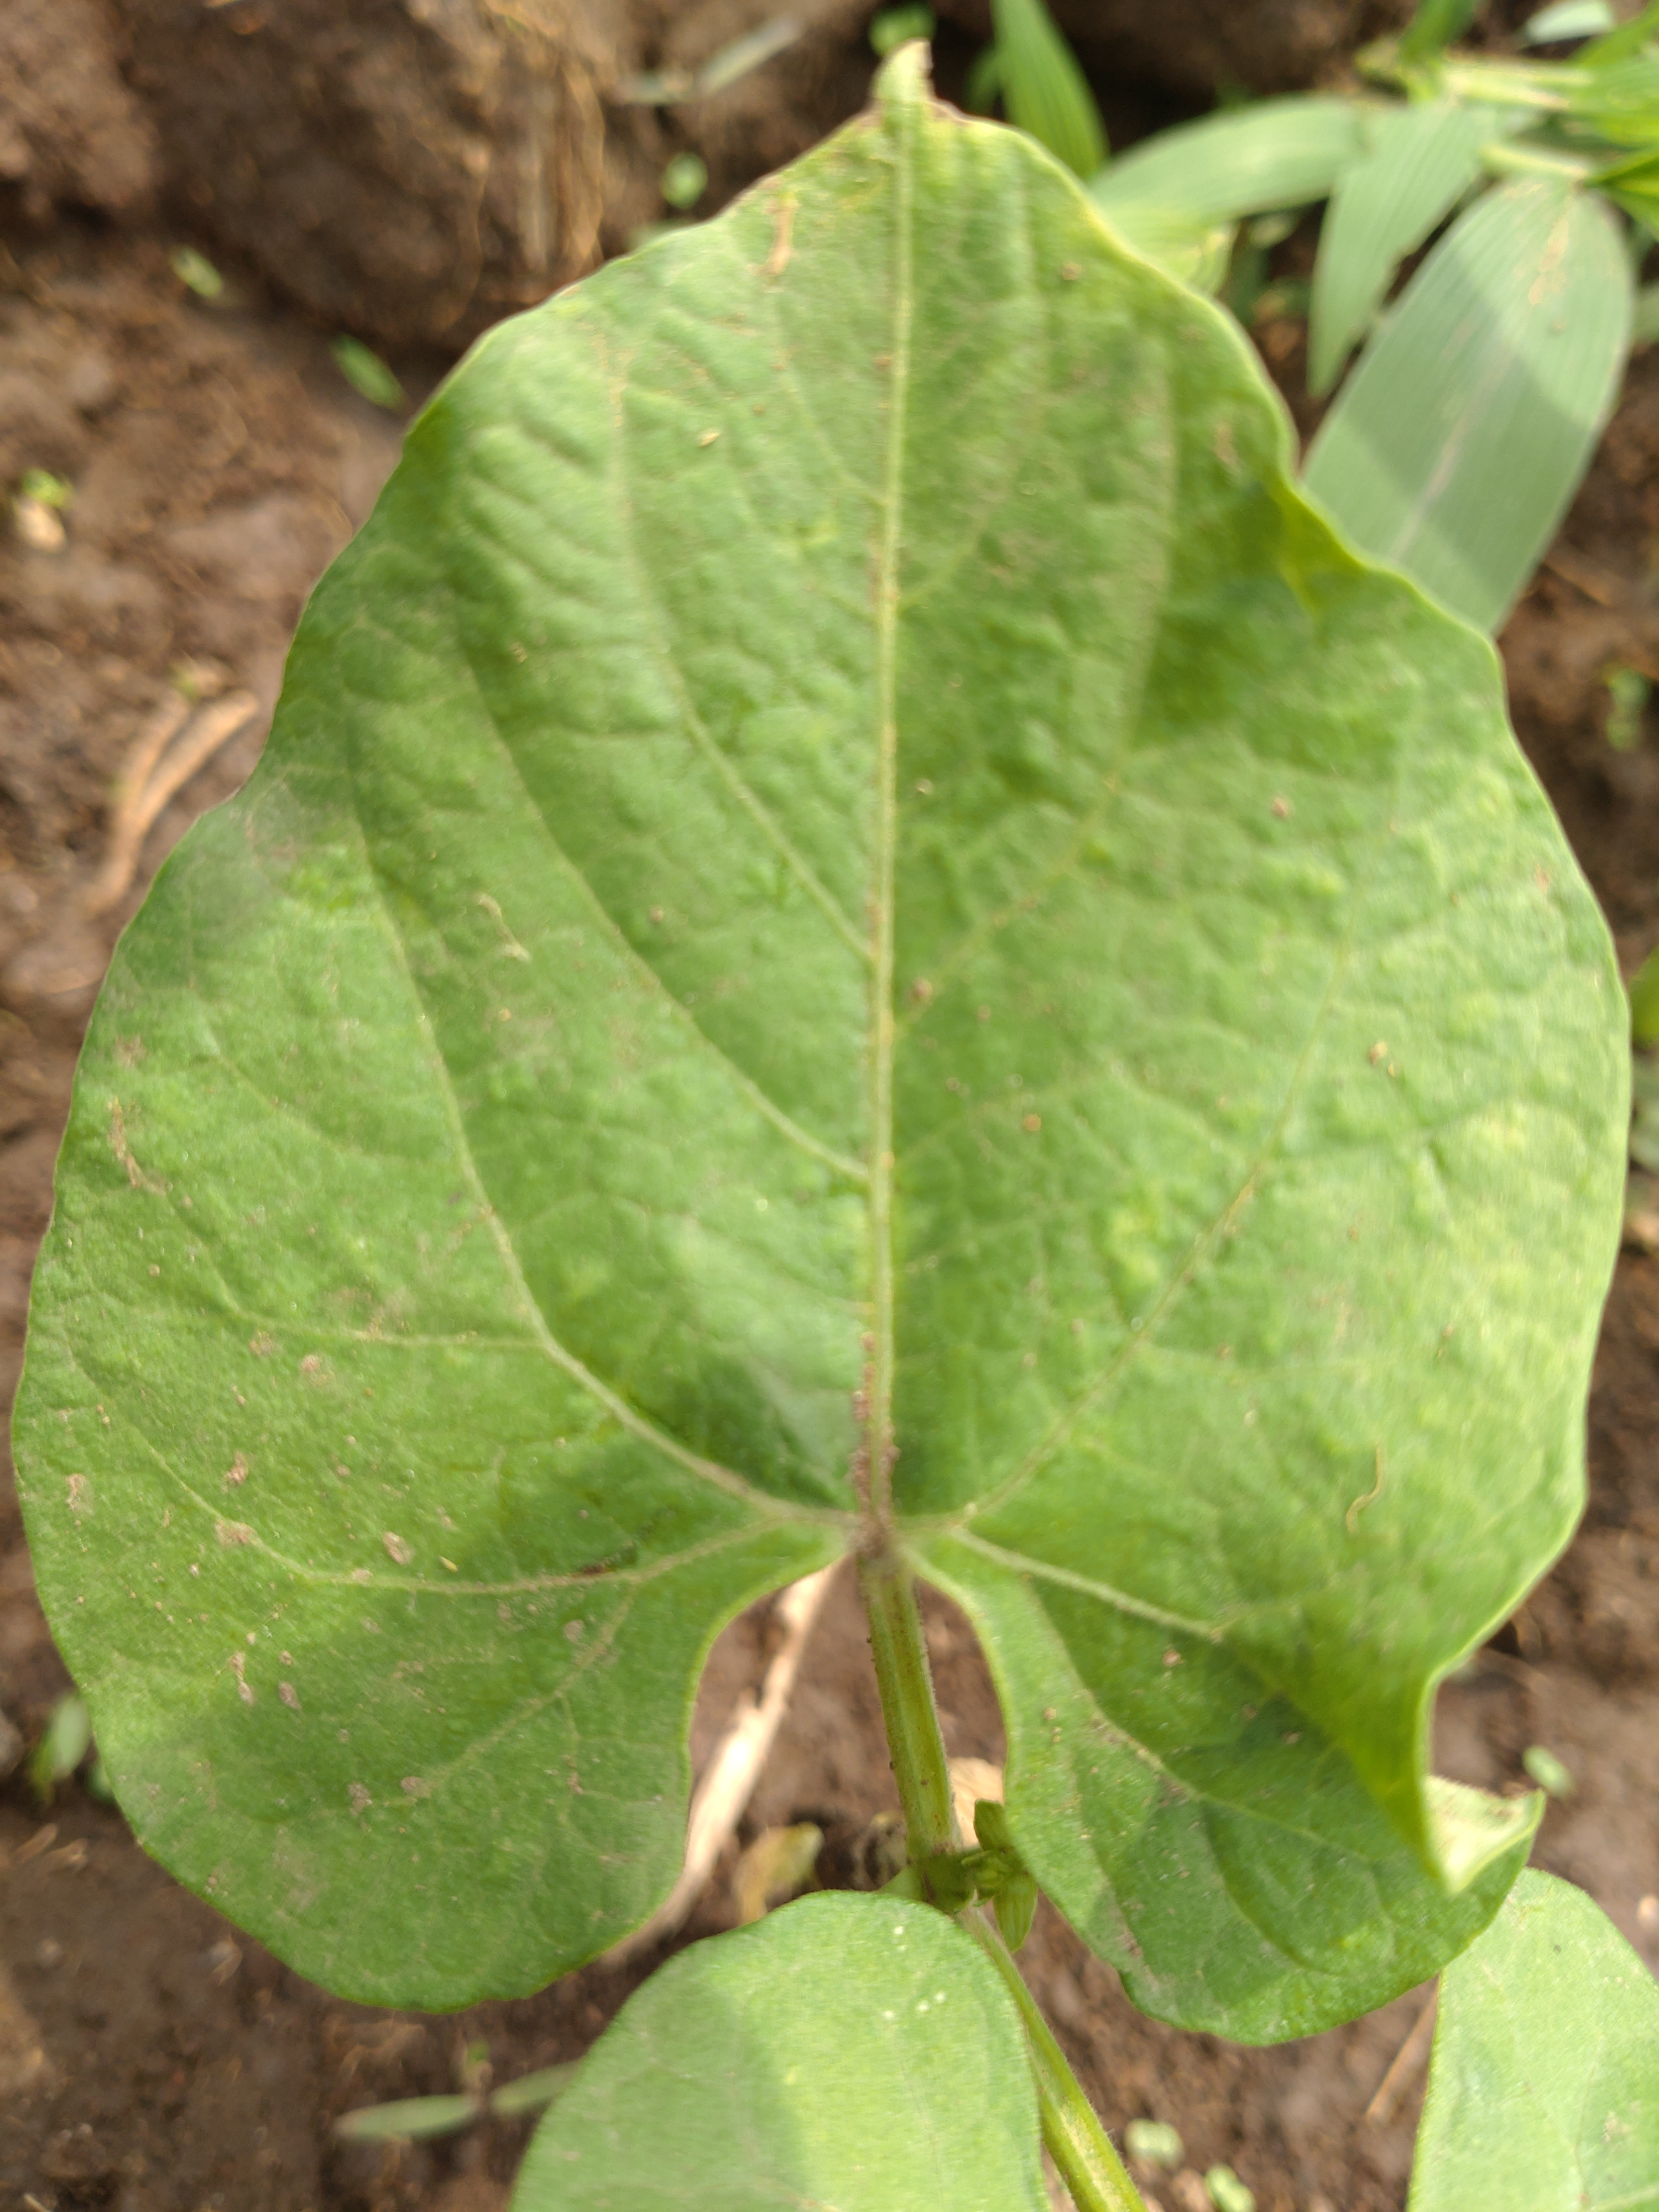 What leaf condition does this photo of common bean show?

healthy
